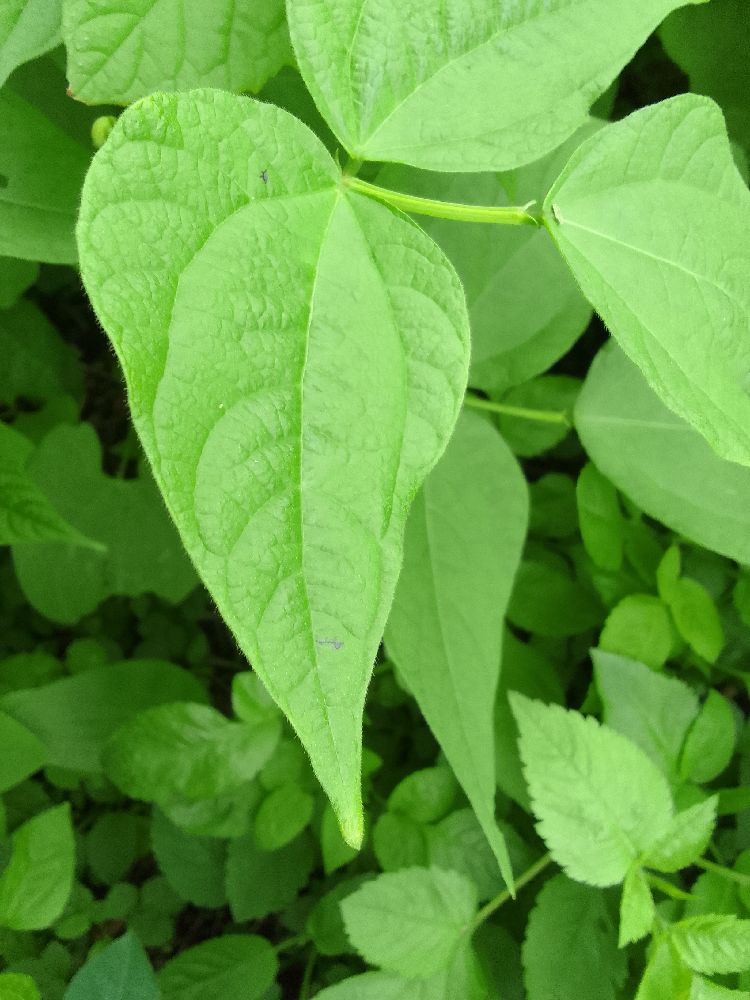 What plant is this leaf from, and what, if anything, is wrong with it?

common bean, healthy
